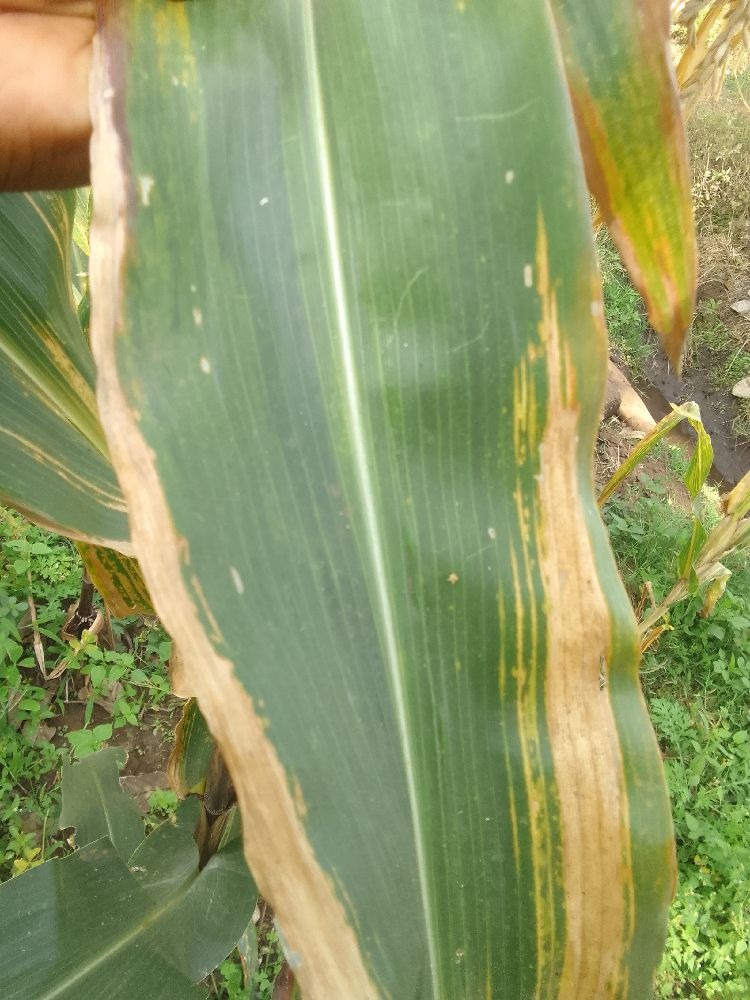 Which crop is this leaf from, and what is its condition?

maize, maize lethal necrosis
